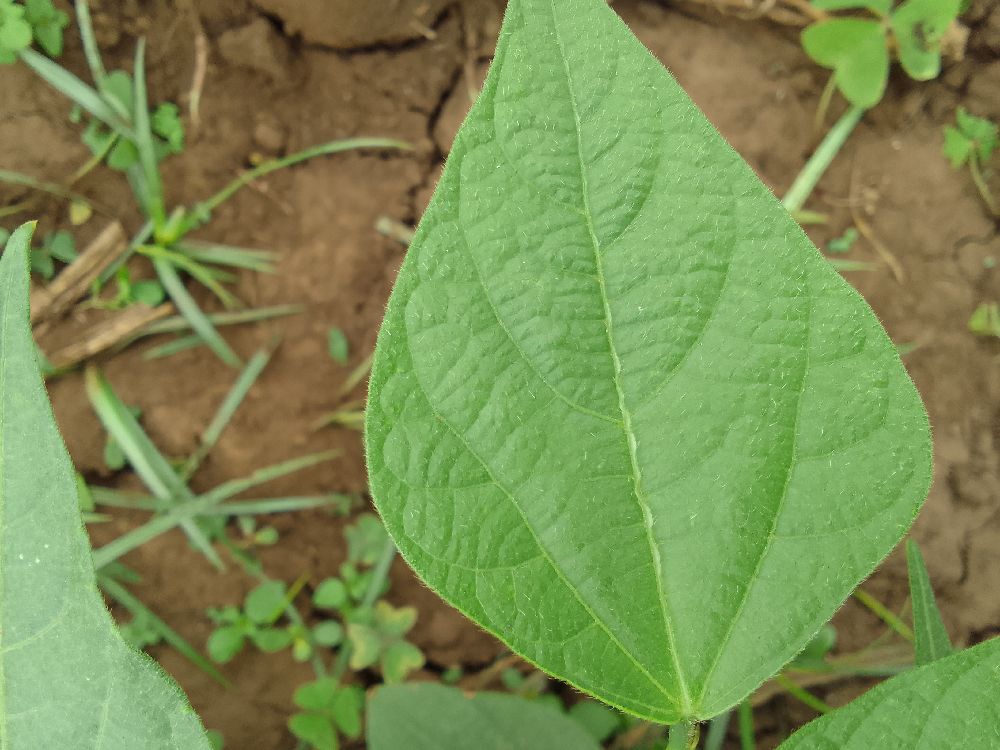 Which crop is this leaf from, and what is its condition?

common bean, healthy
